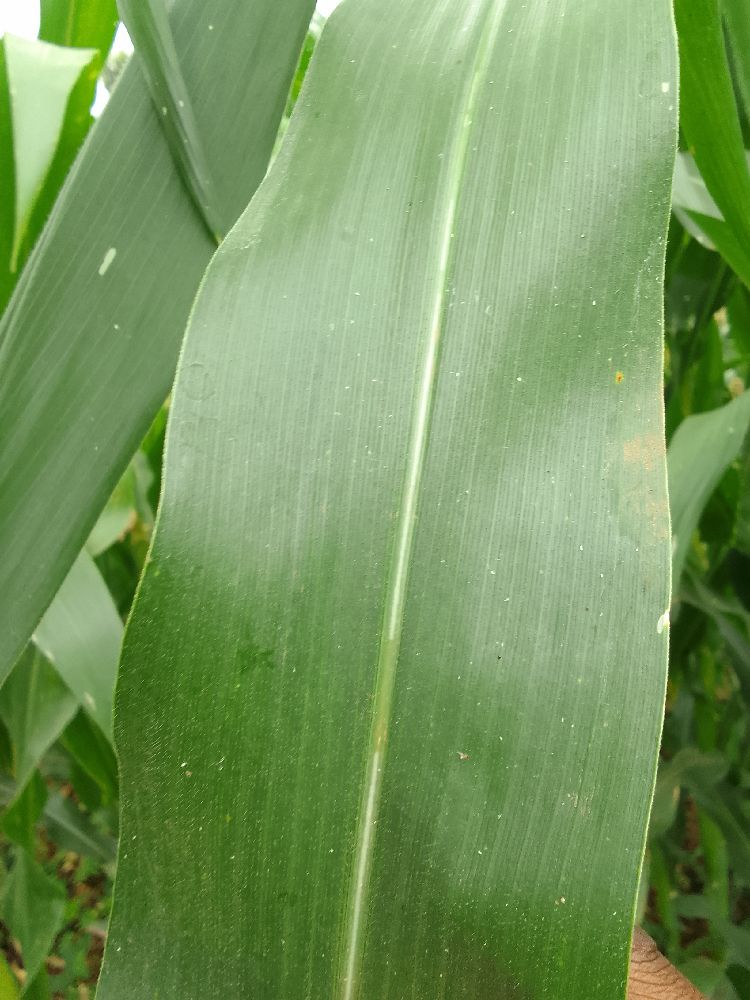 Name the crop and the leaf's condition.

maize, healthy
